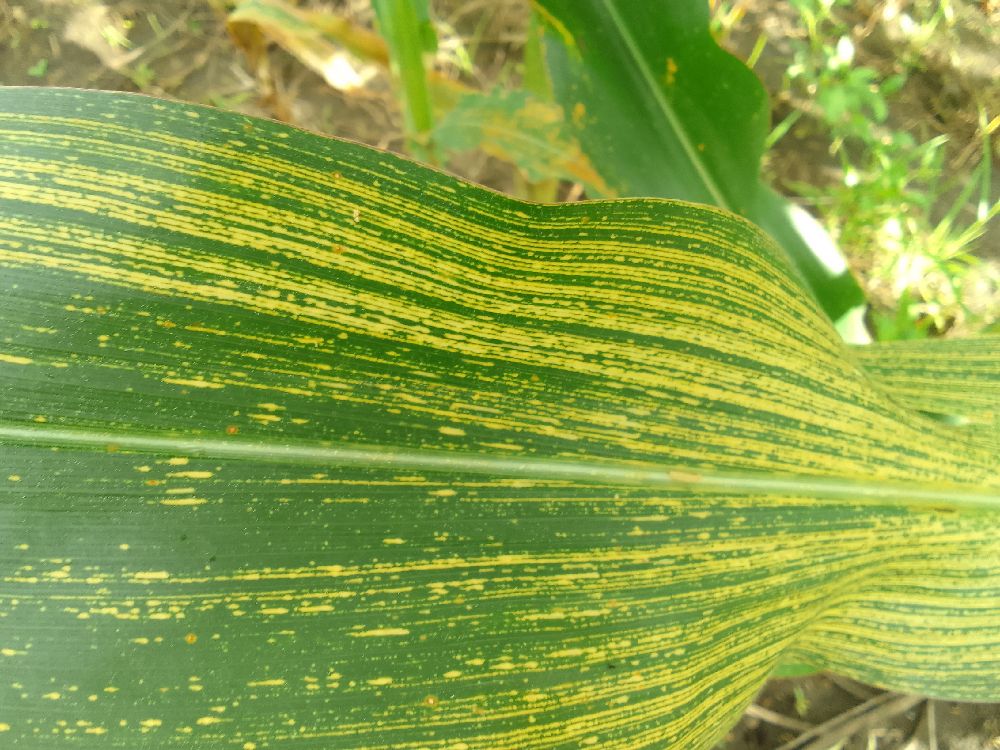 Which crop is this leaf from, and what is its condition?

maize, healthy
